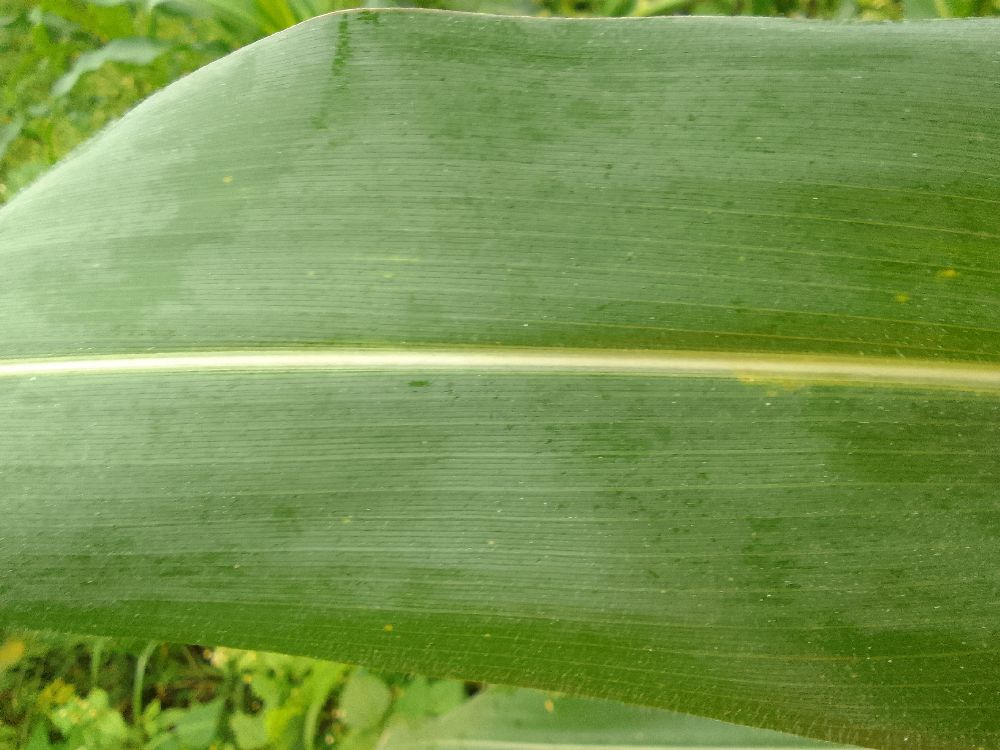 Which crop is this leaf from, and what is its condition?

maize, healthy
